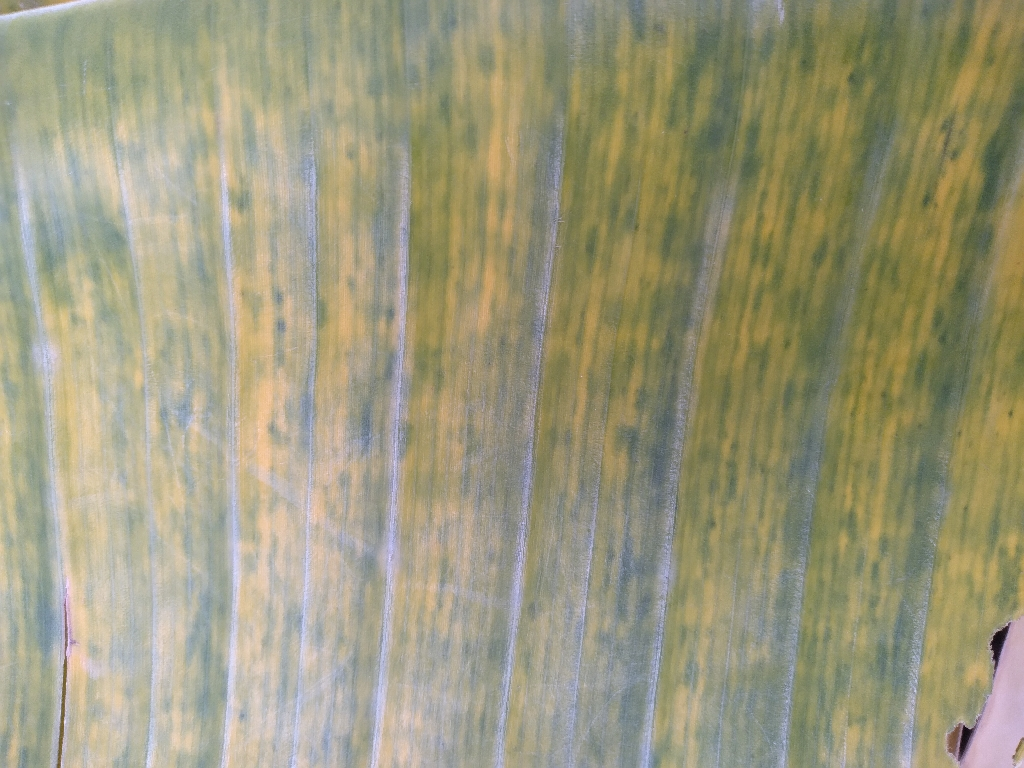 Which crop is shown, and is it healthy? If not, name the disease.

banana, fusarium wilt race 1
